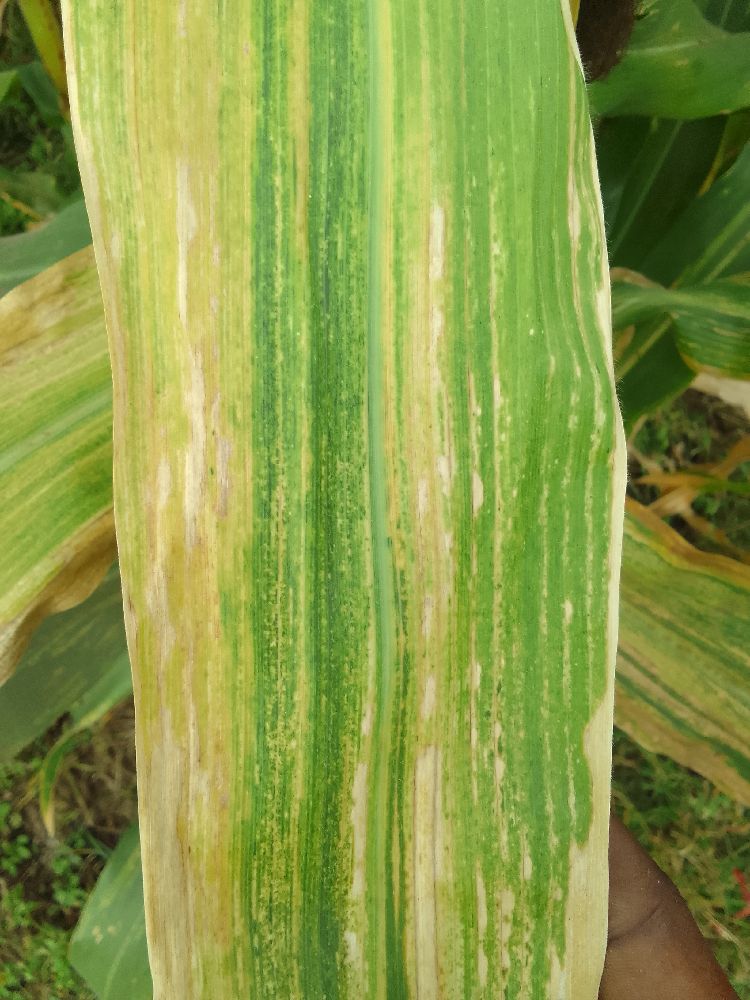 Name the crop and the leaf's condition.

maize, maize lethal necrosis
